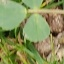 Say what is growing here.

unstructured weed
